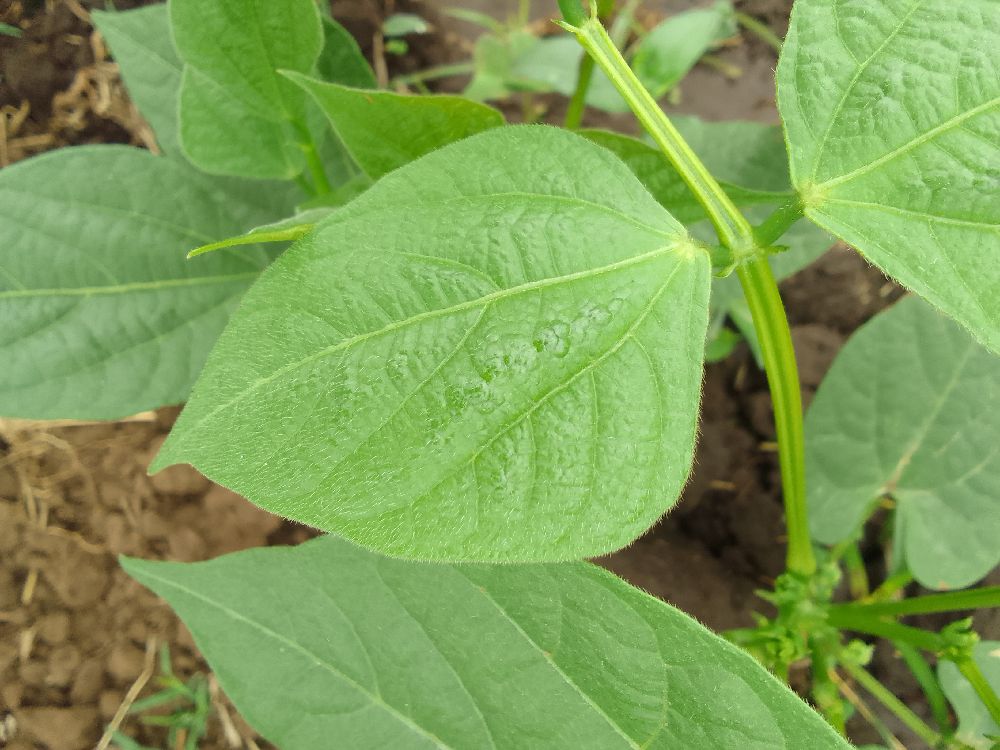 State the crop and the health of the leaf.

common bean, healthy
